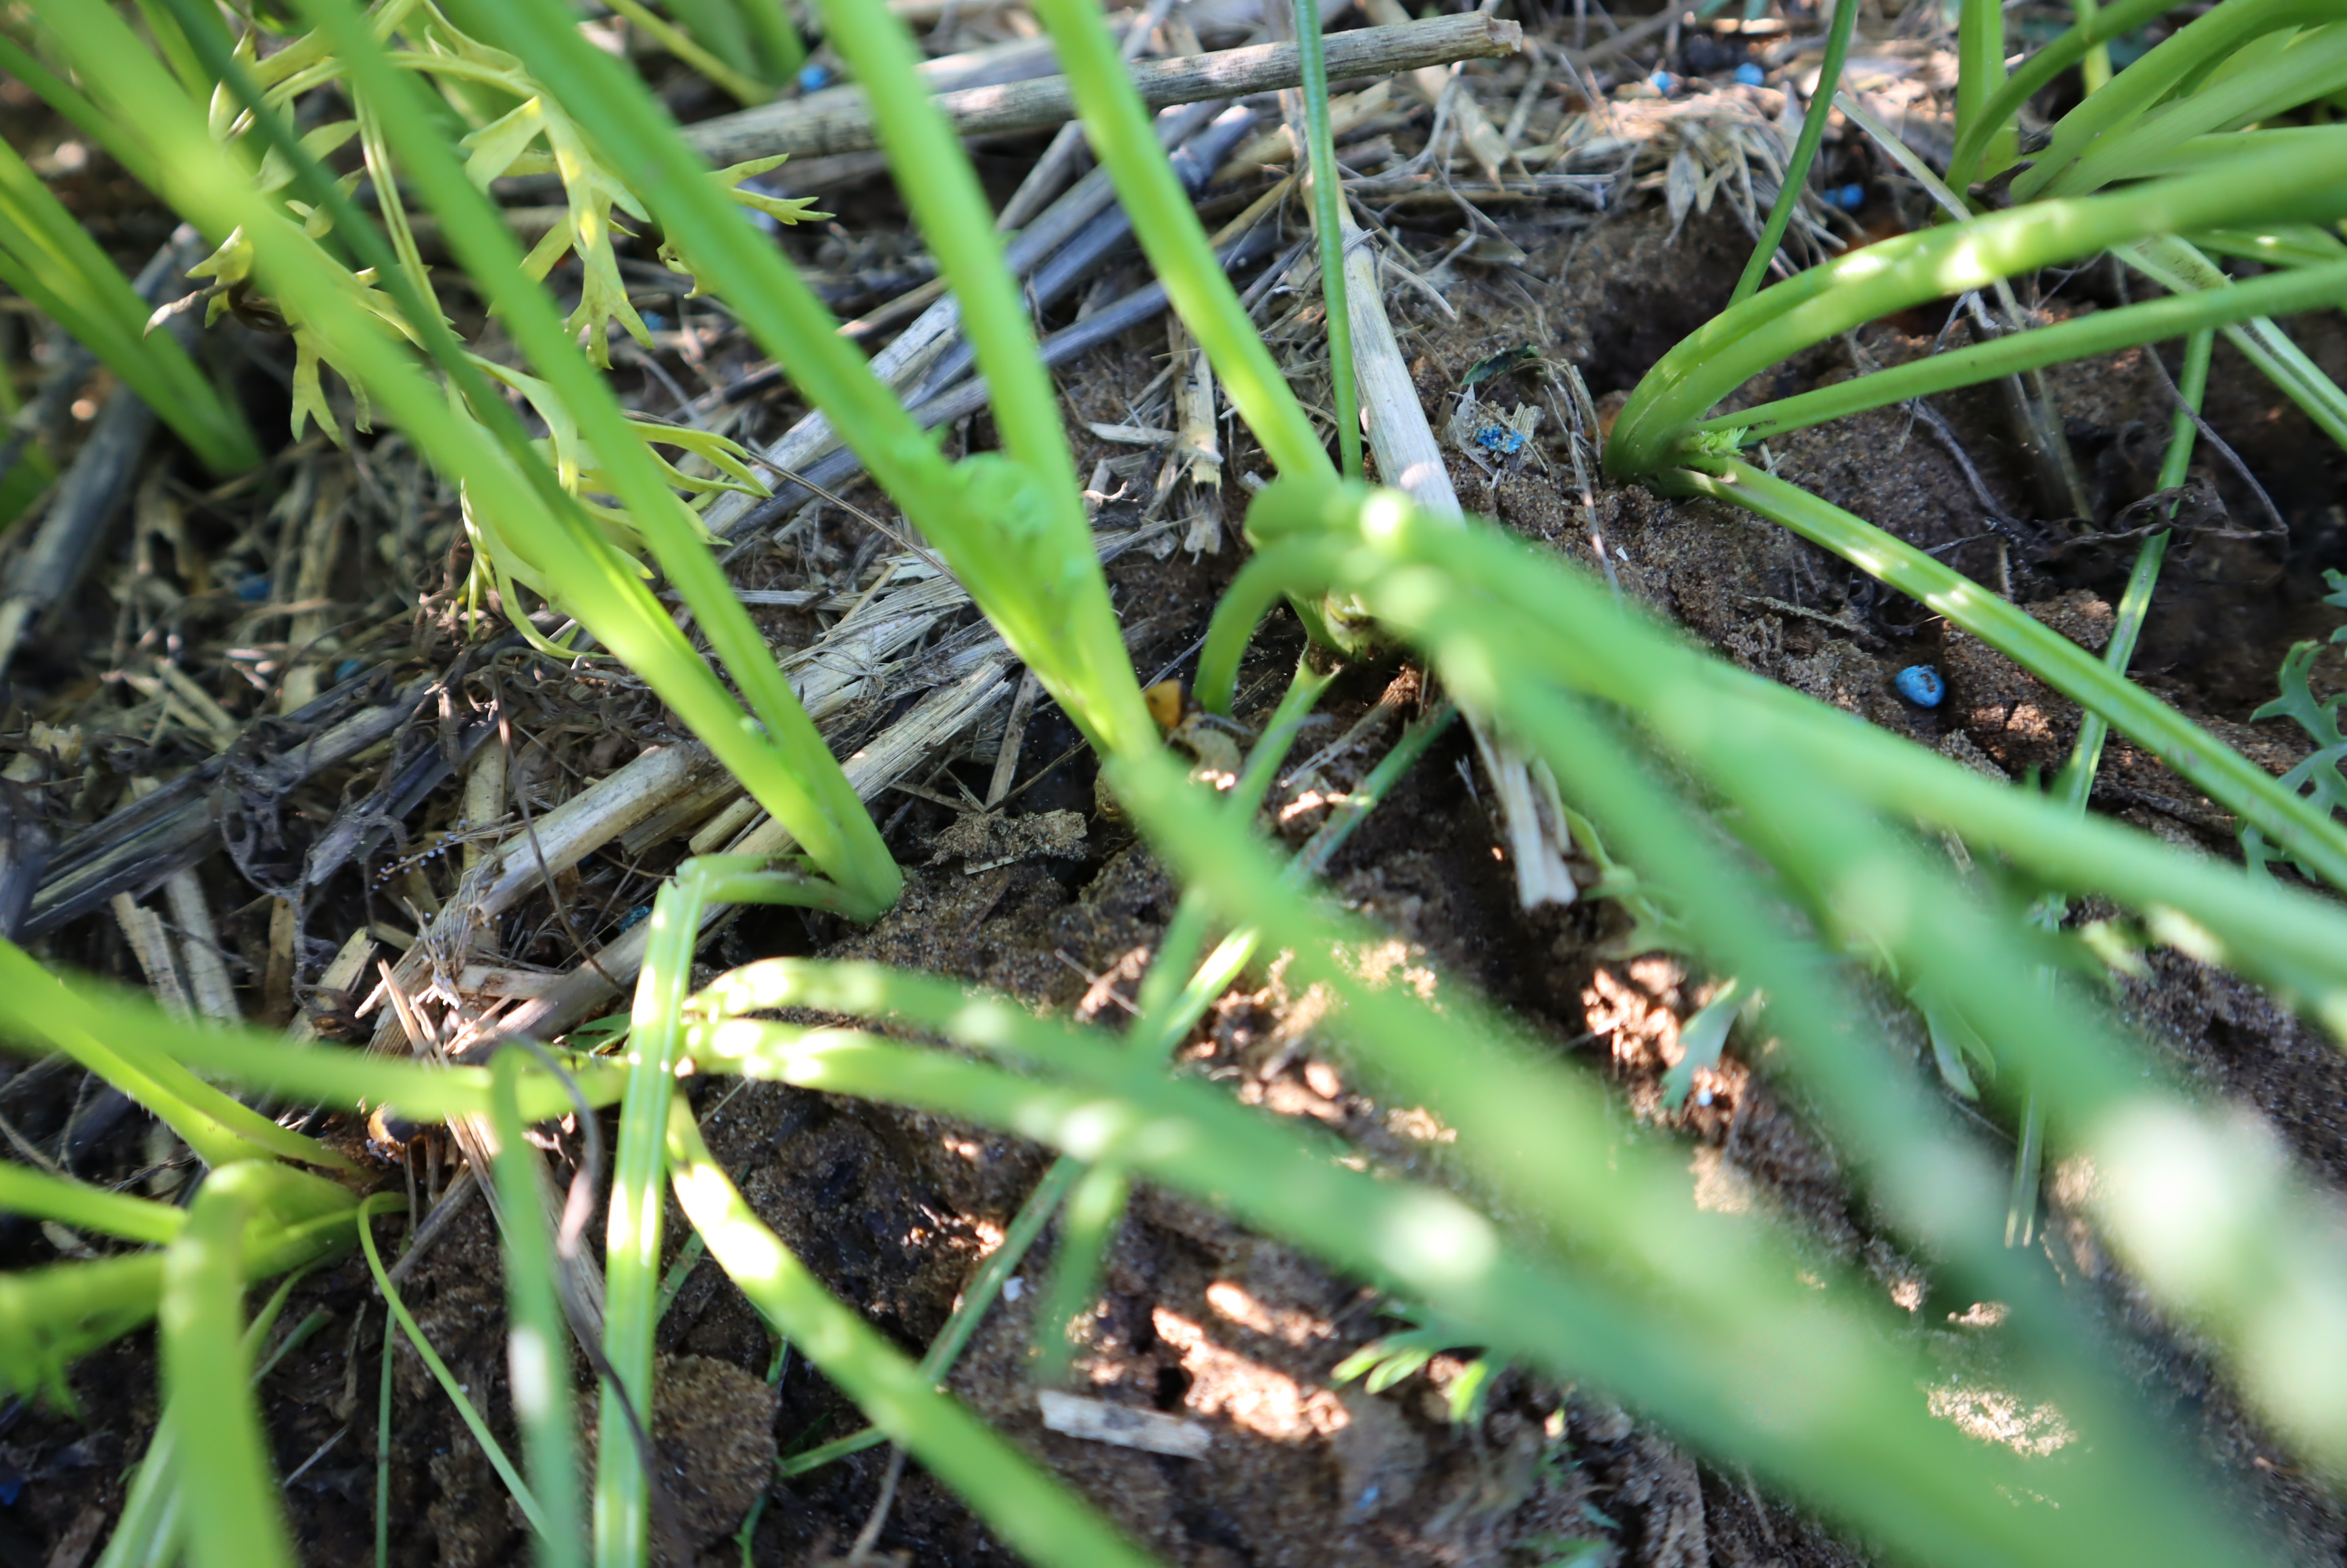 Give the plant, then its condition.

carrot, healthy
